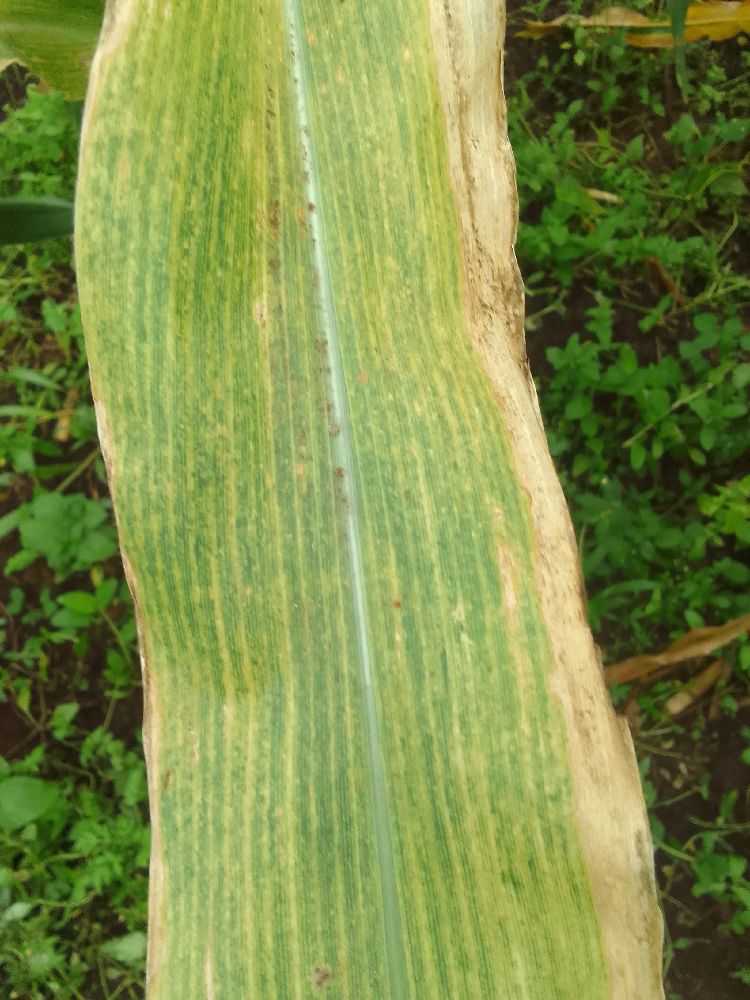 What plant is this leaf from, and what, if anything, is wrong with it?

maize, maize lethal necrosis
